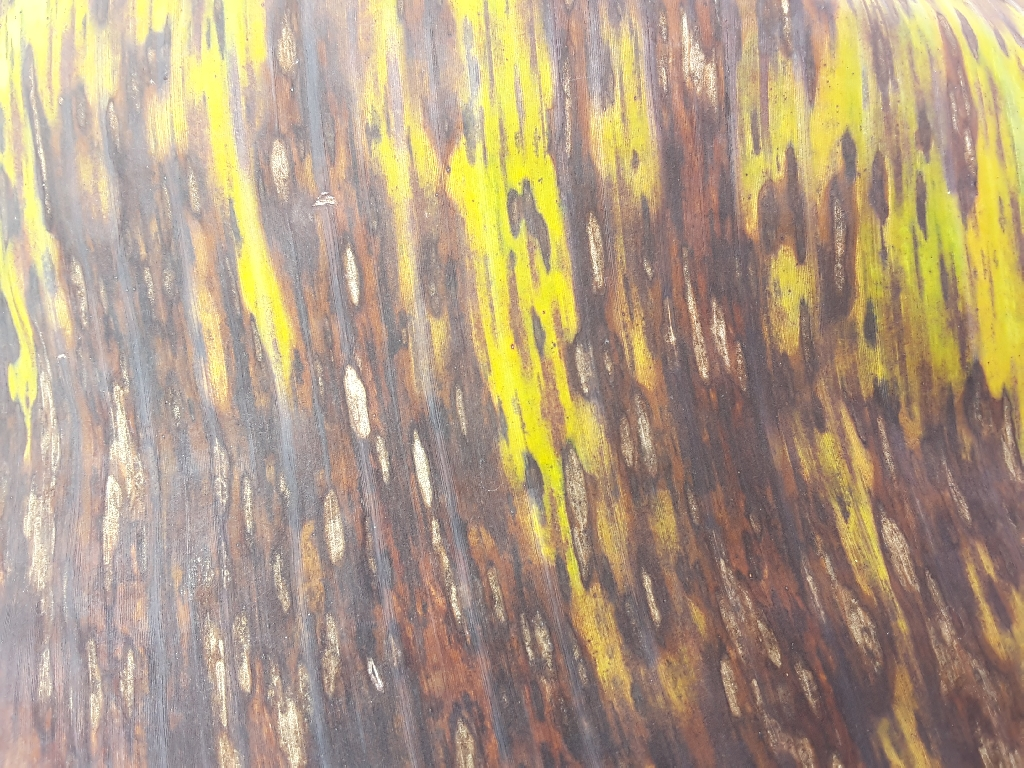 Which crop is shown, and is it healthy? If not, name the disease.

banana, black sigatoka
